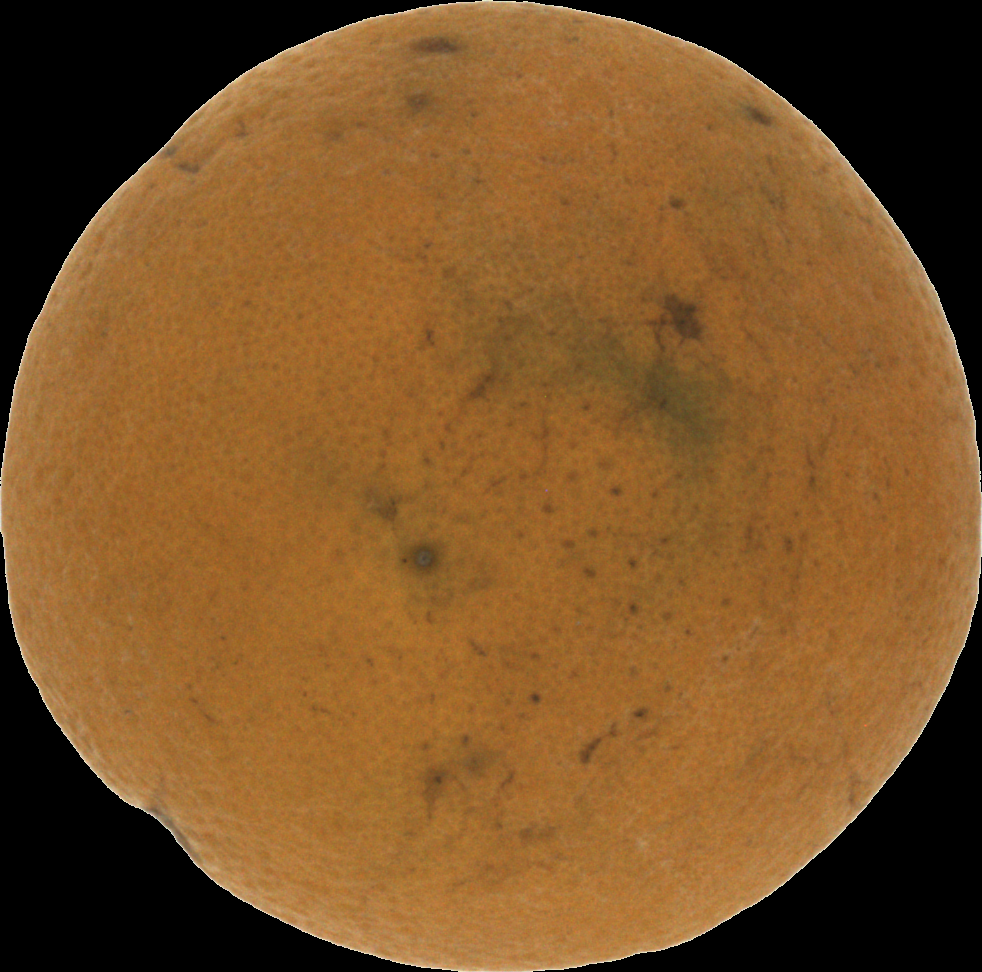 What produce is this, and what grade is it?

orange, bad
